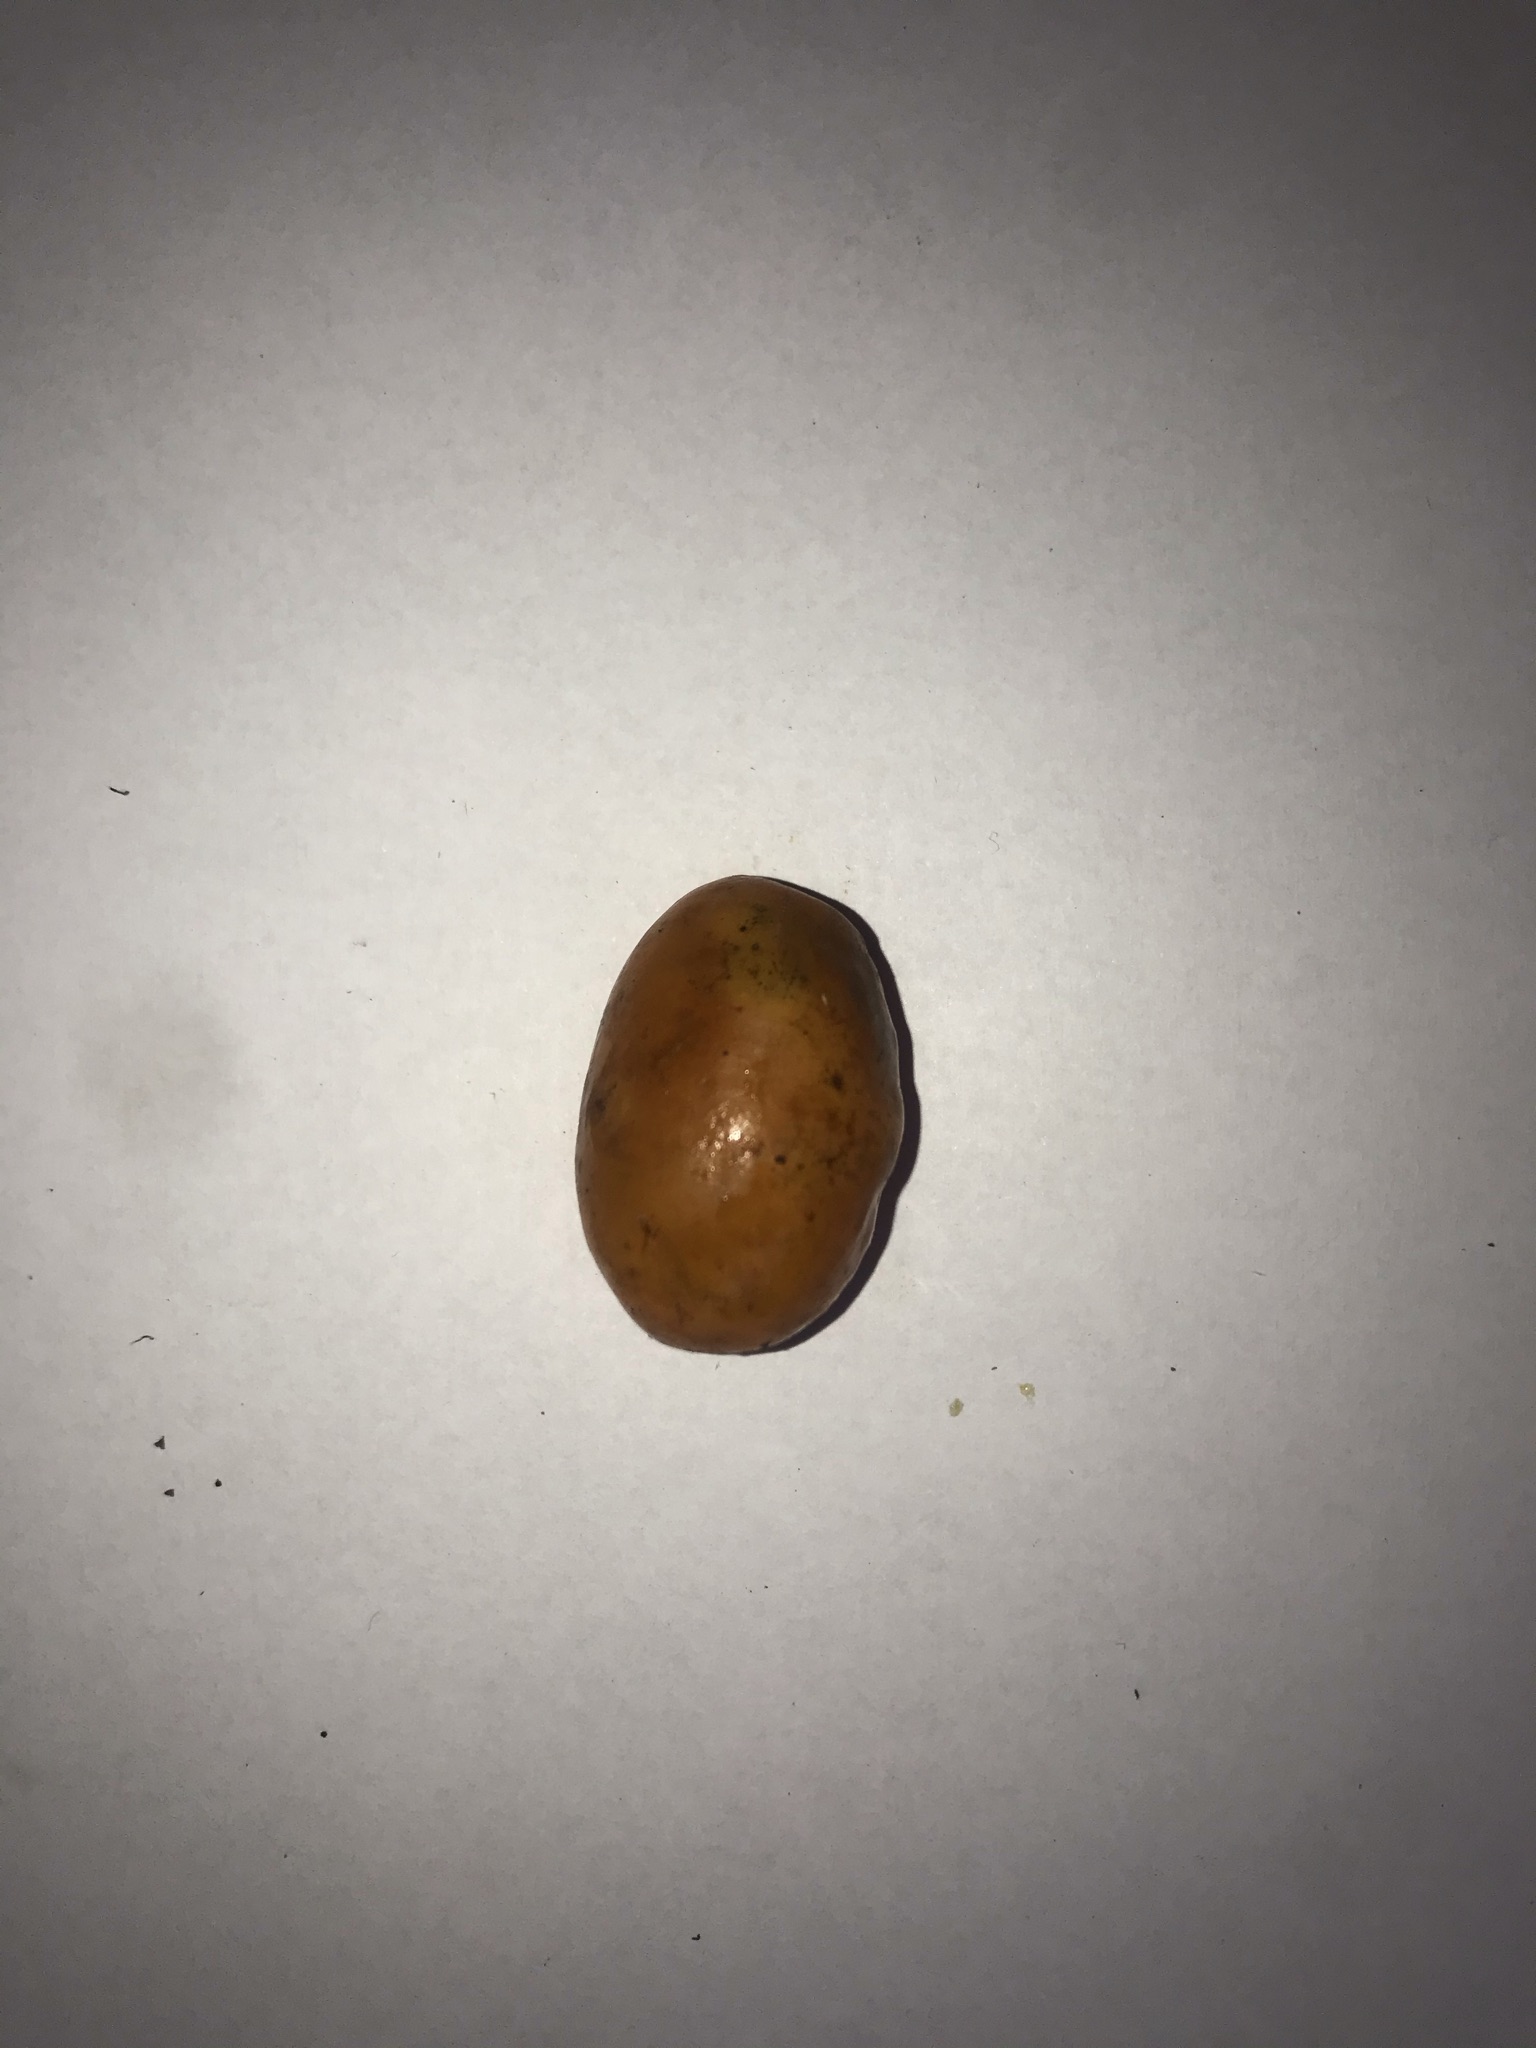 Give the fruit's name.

siriguela
